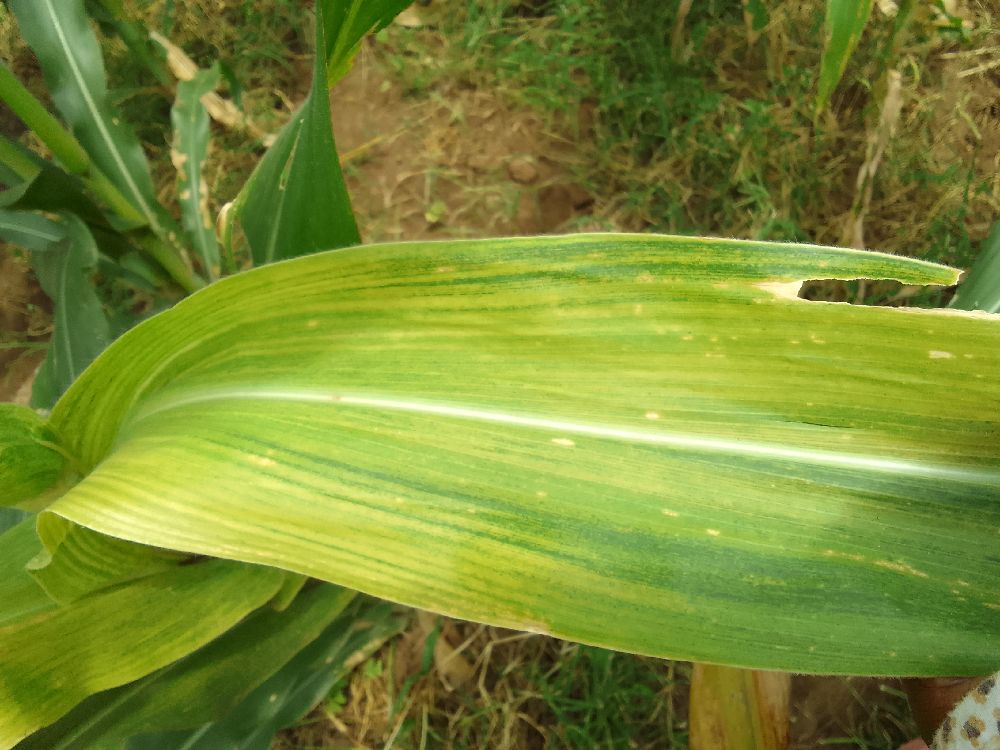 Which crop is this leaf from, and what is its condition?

maize, maize lethal necrosis
